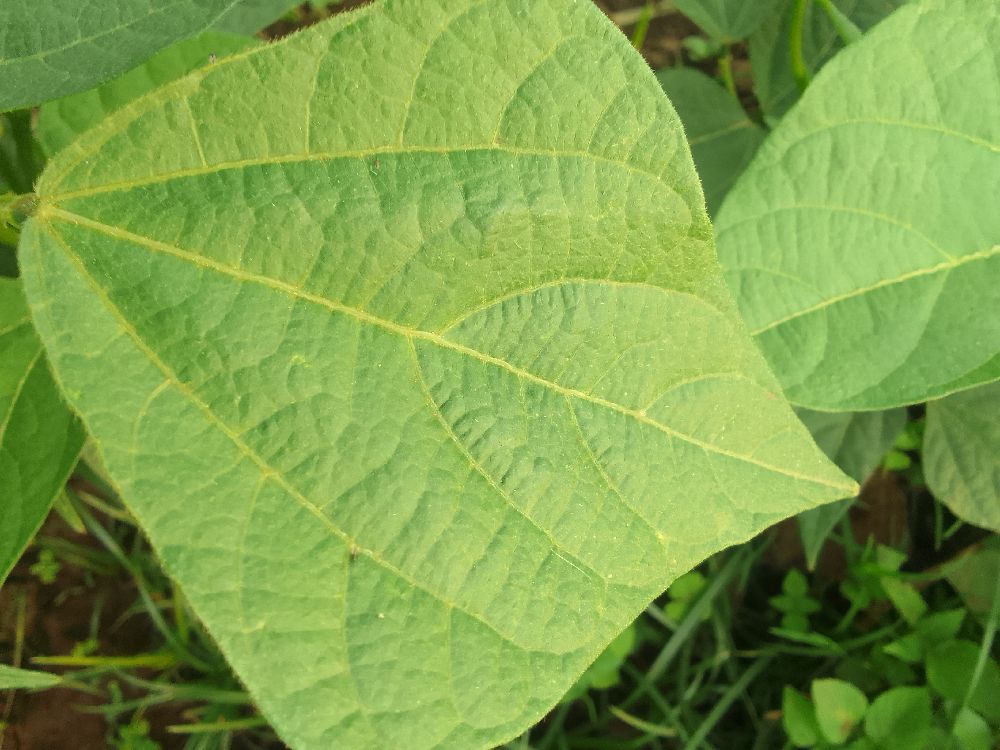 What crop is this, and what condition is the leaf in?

common bean, healthy
